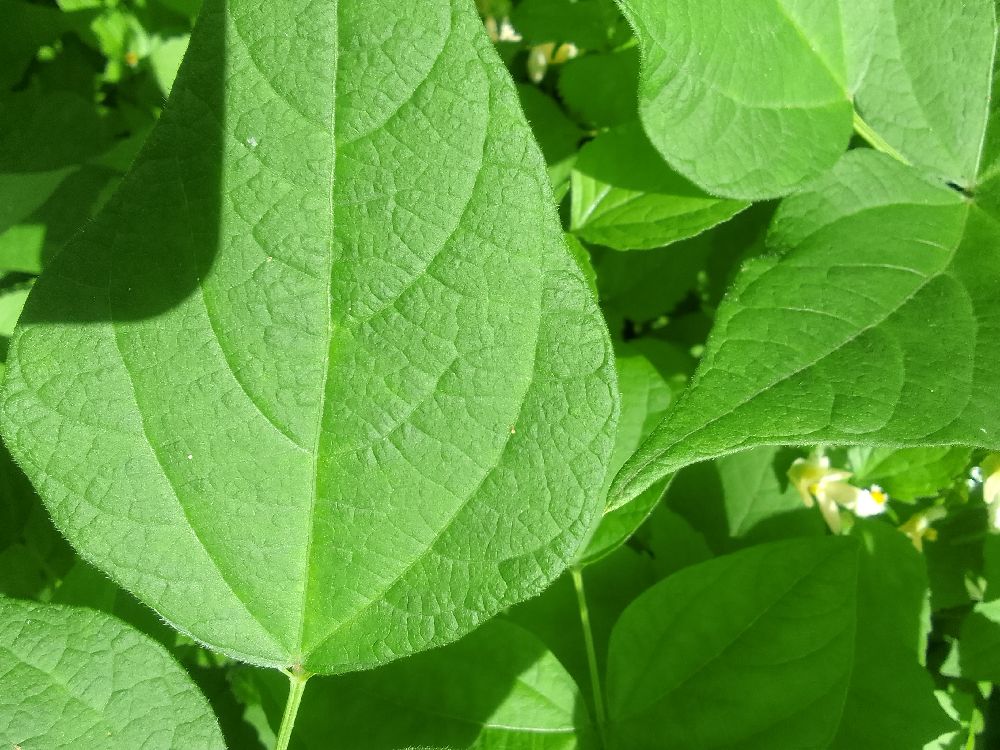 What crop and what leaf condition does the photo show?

common bean, healthy
